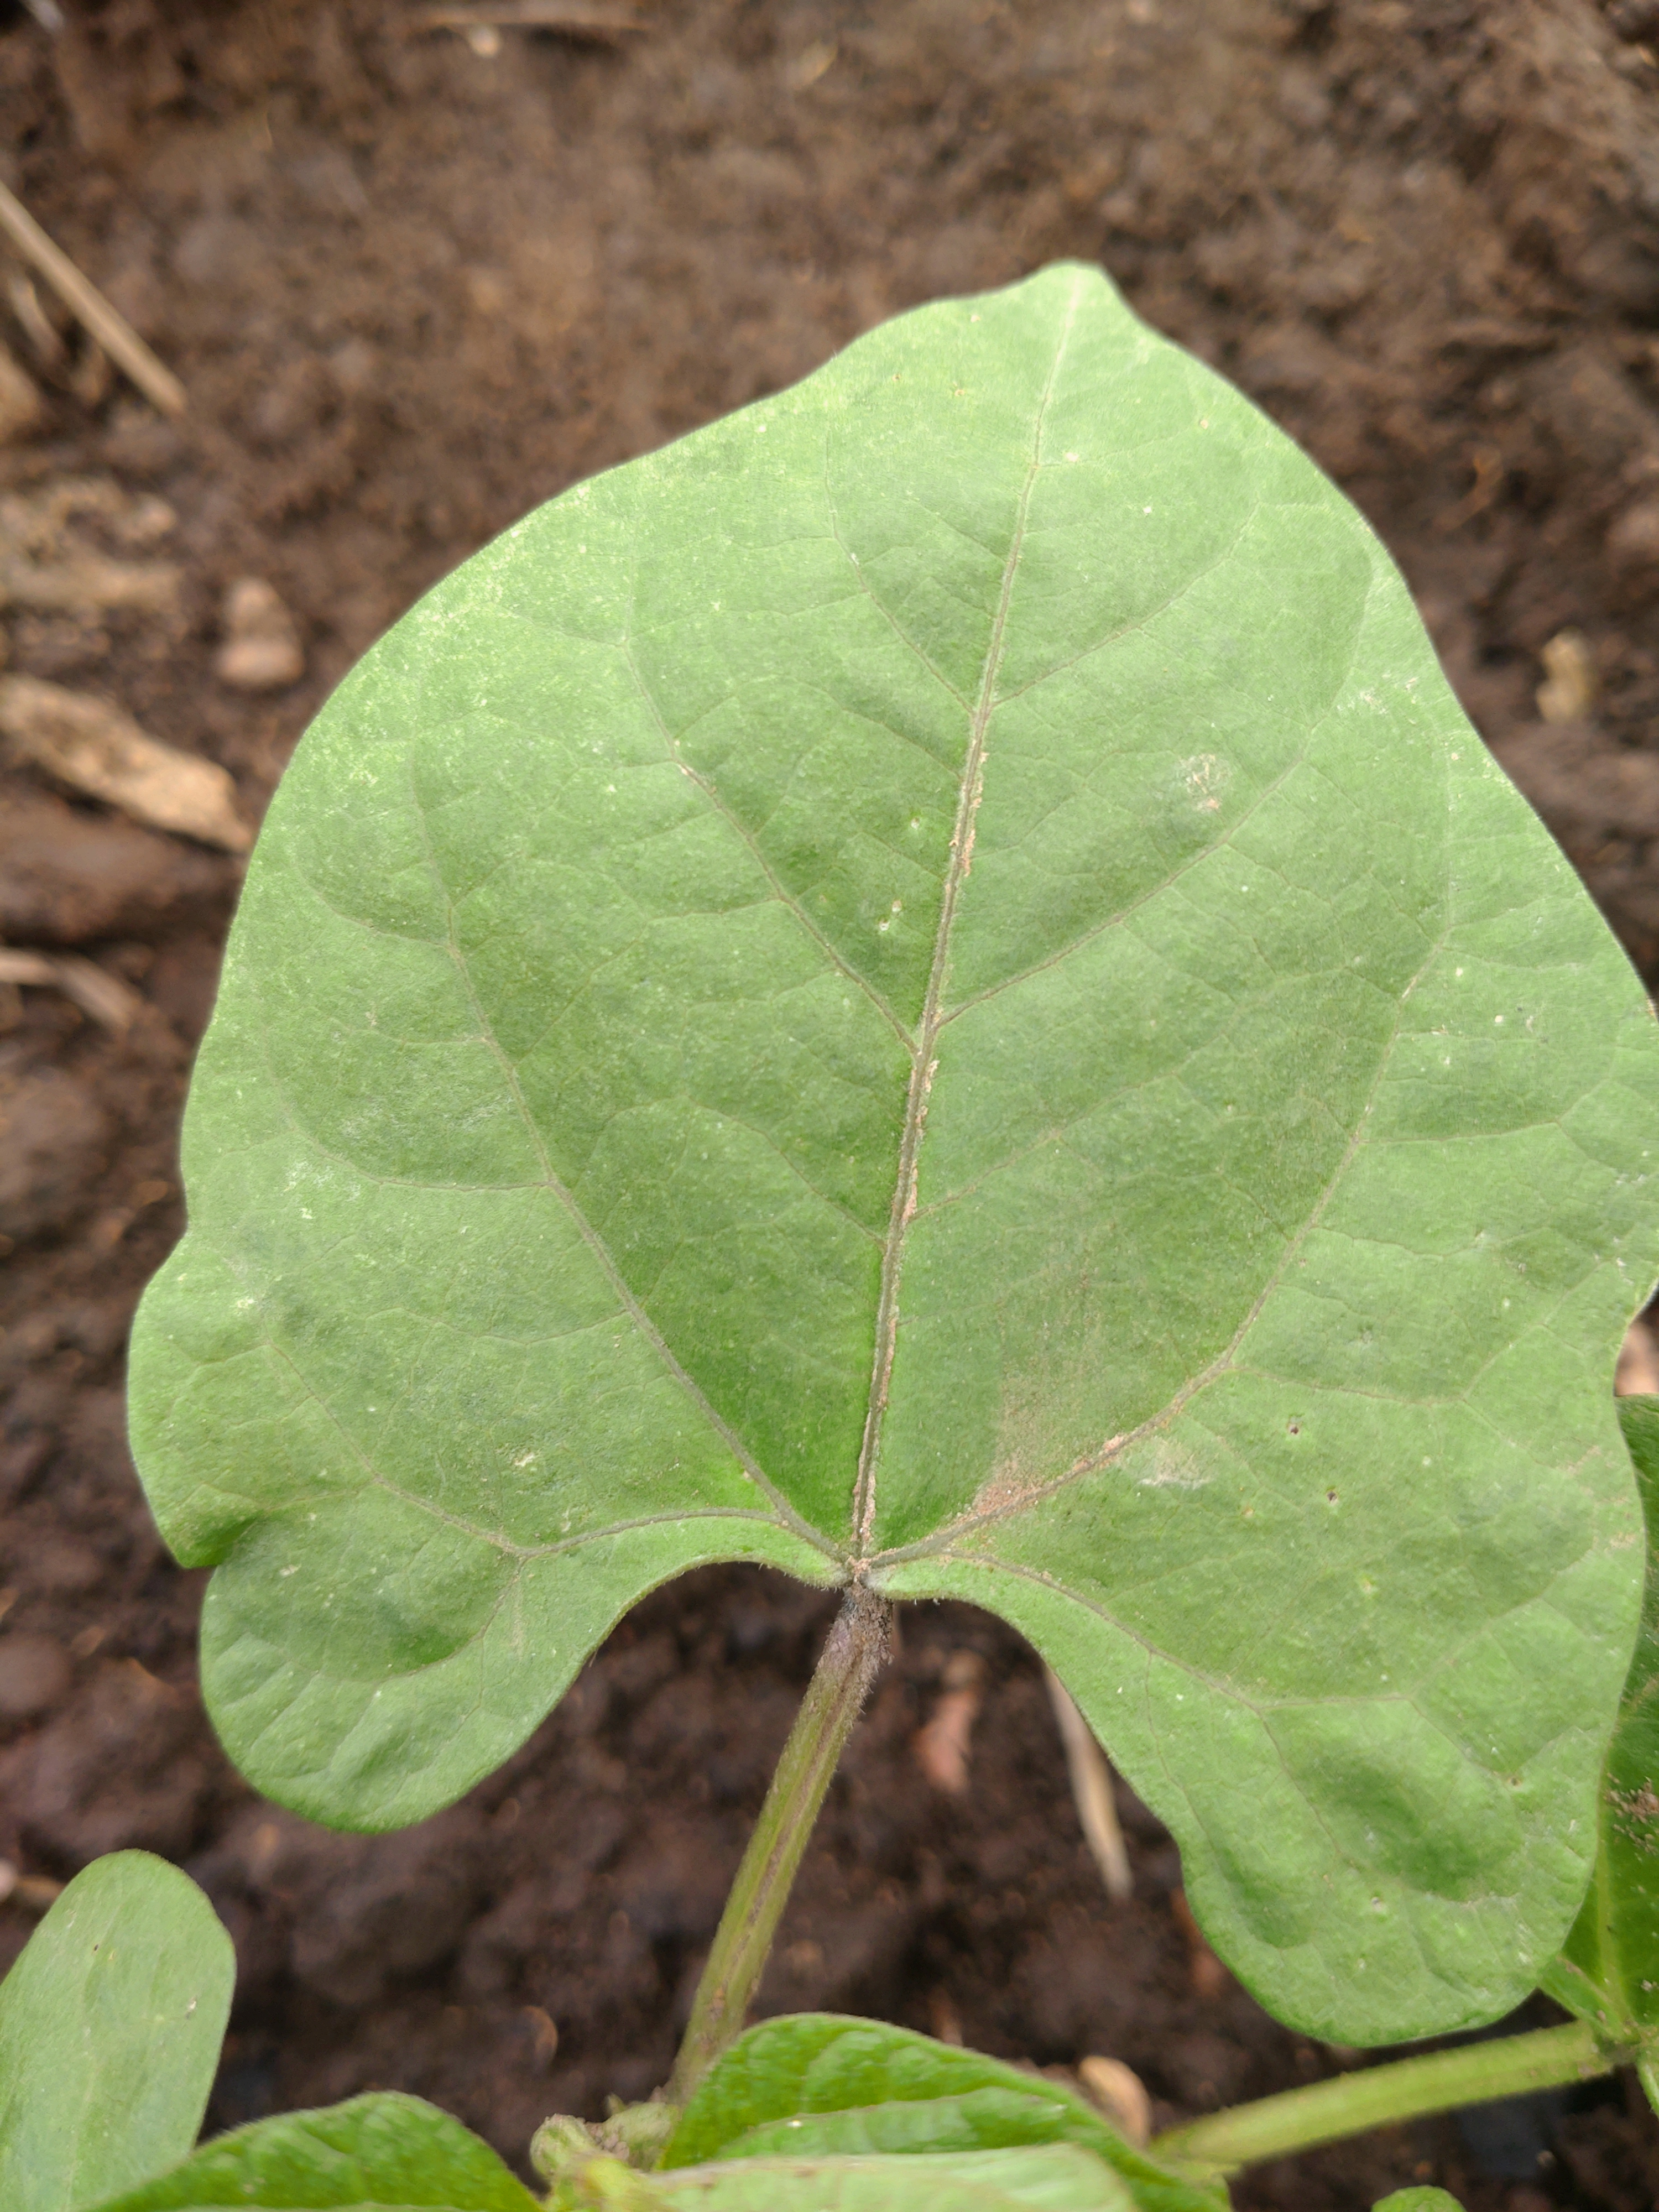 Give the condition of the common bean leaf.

healthy
